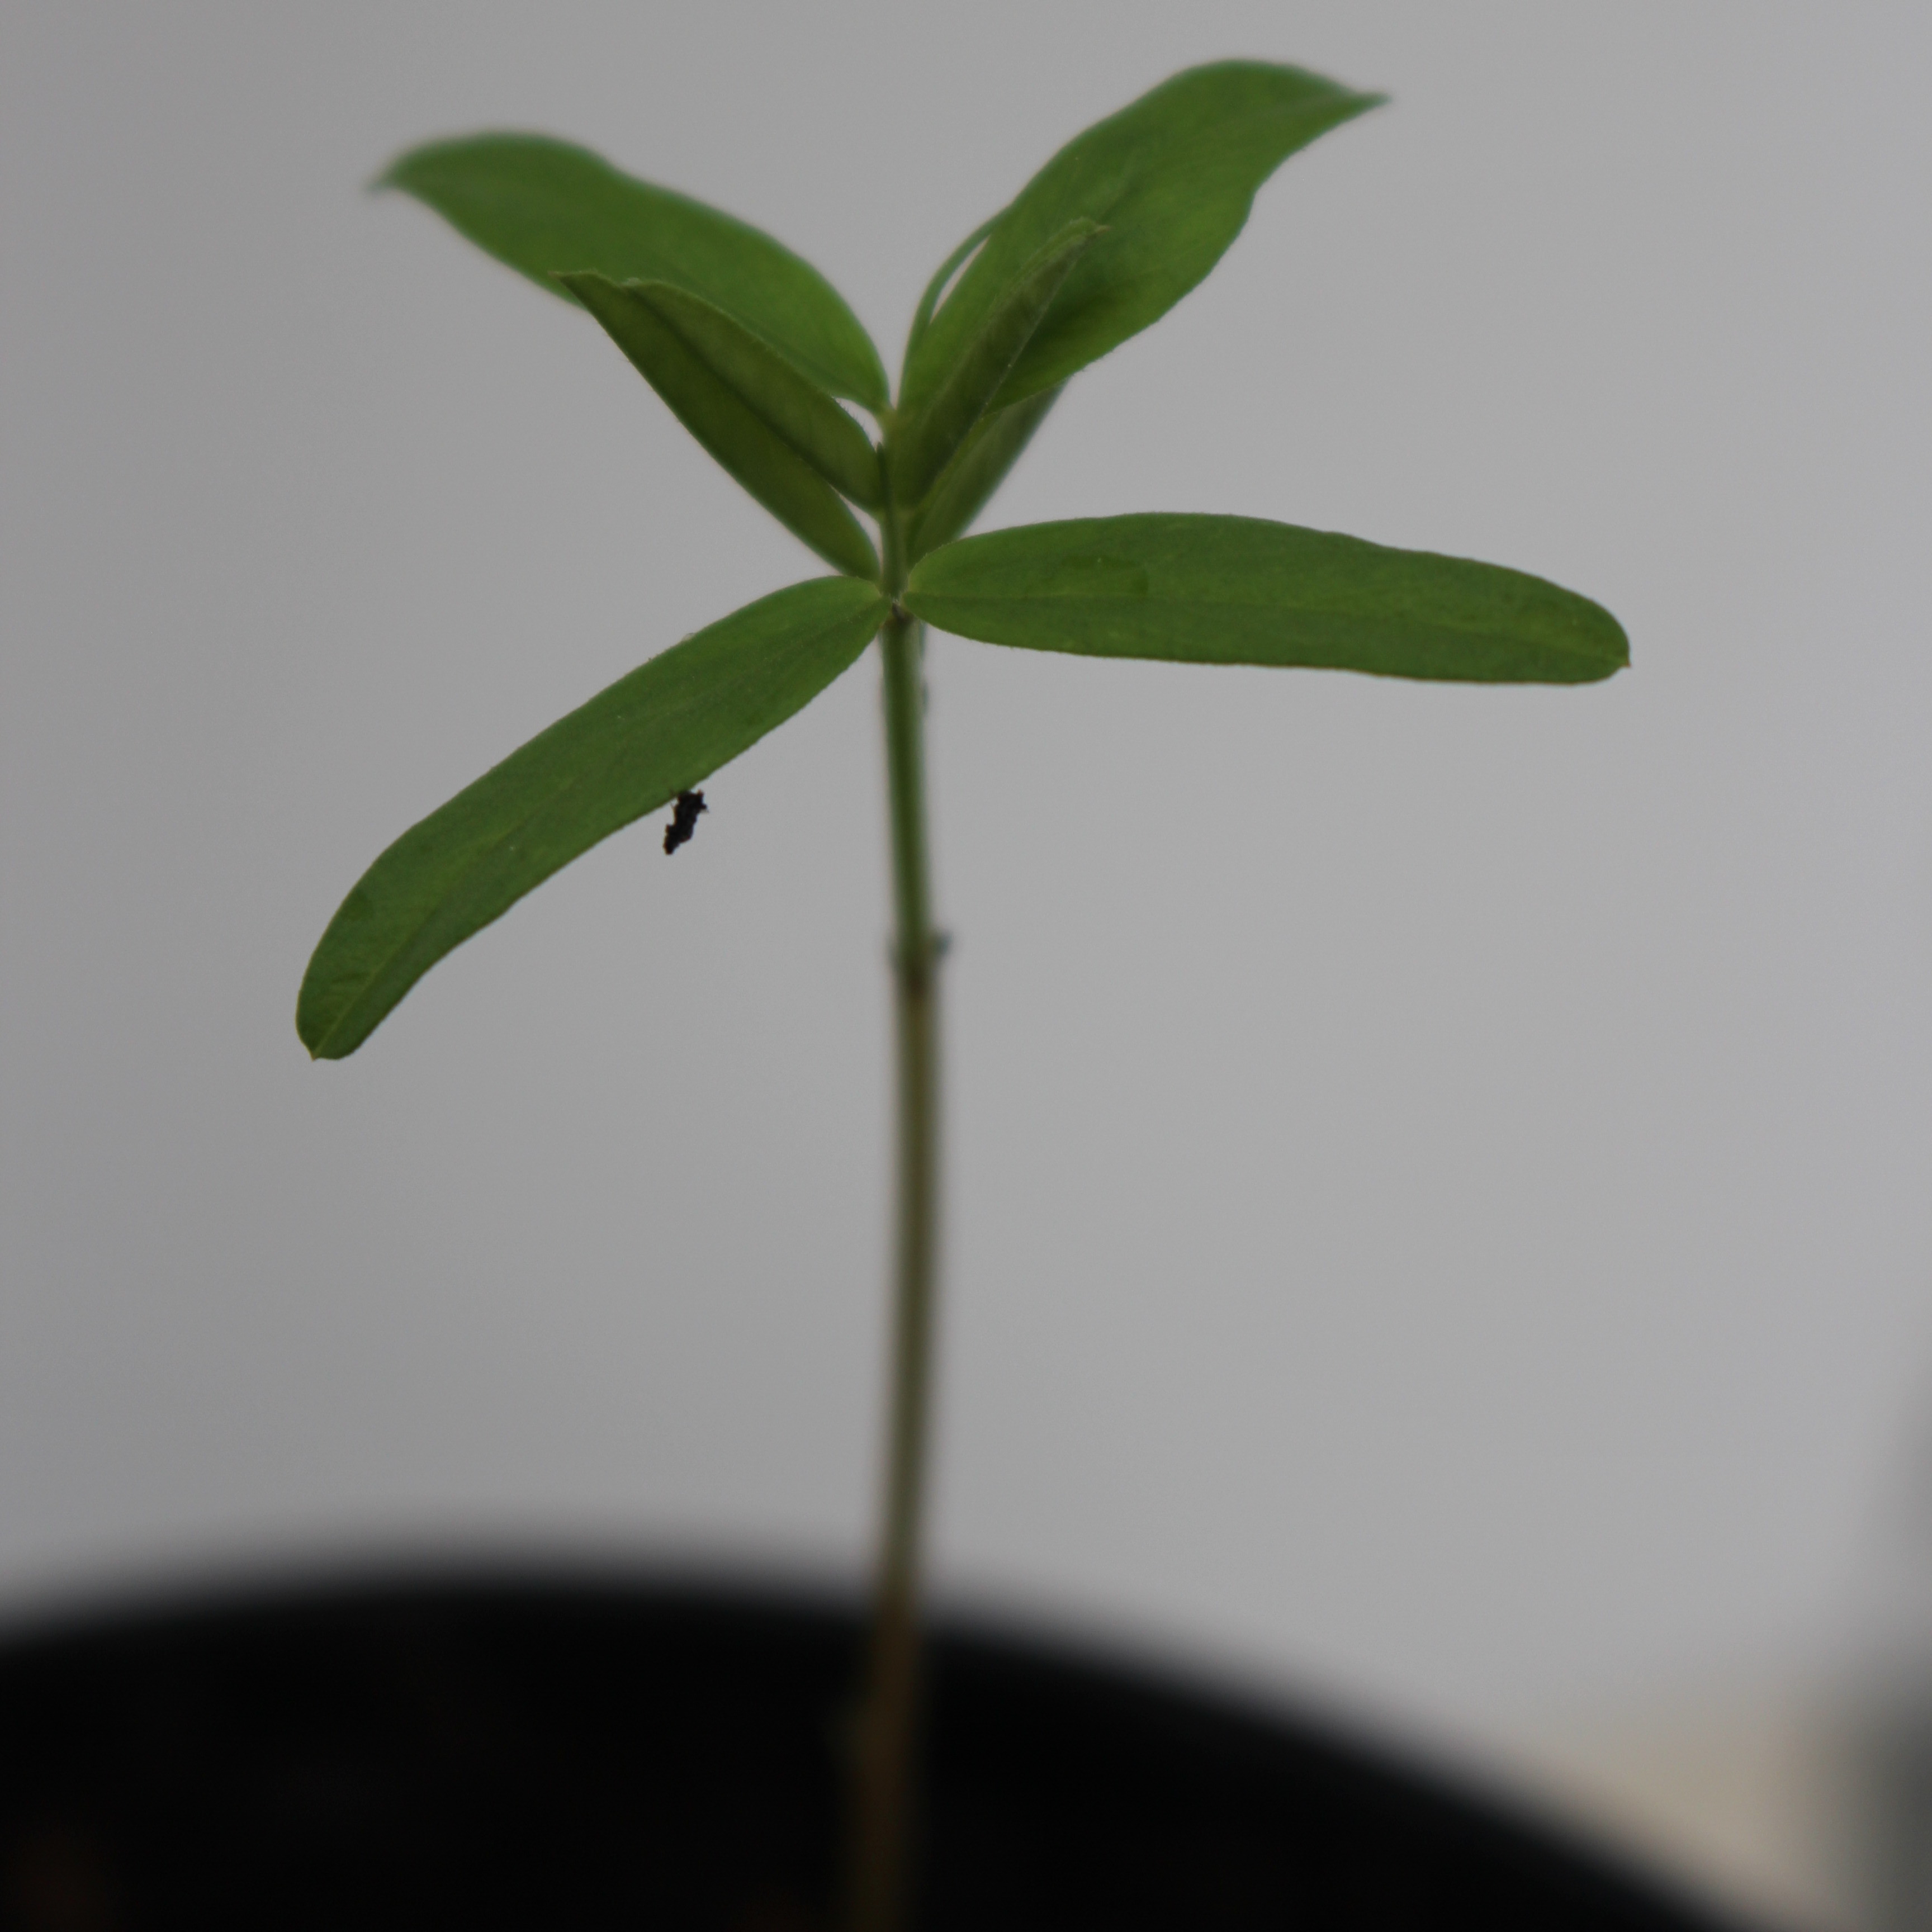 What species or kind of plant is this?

Vicia sativa
